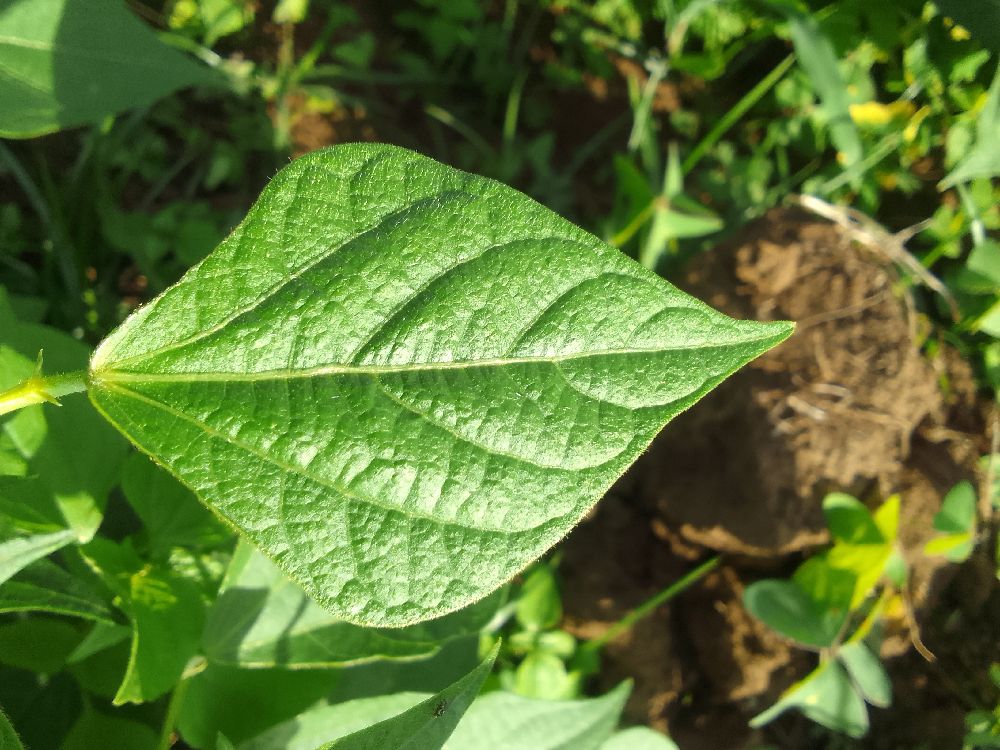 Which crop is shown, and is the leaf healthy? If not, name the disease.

common bean, healthy
